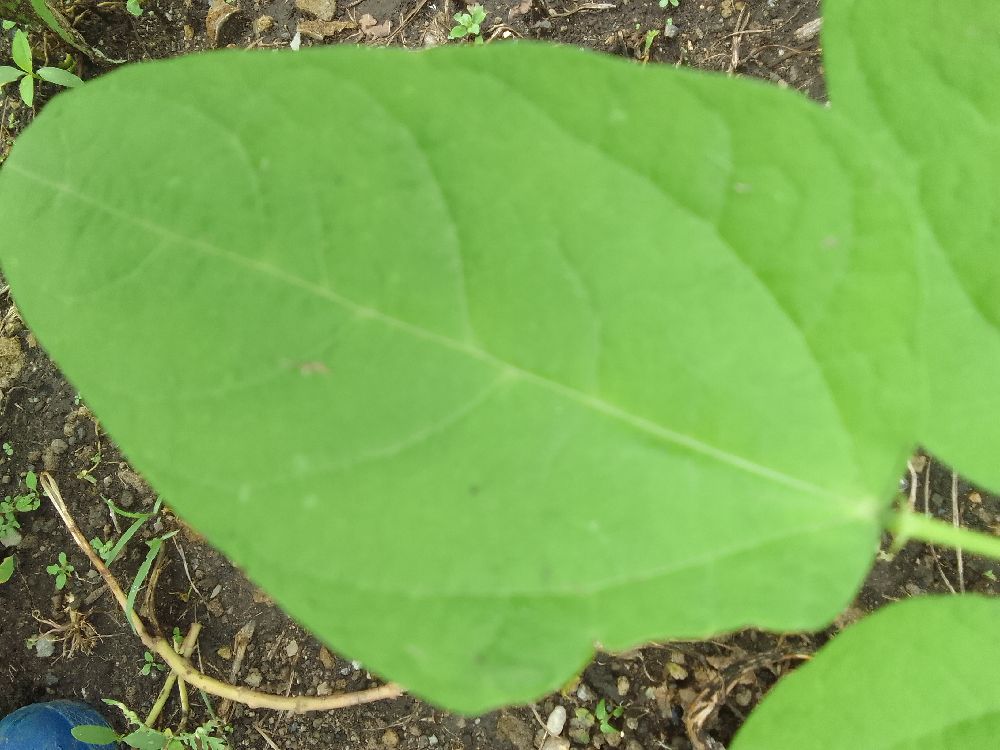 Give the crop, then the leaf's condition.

common bean, healthy
